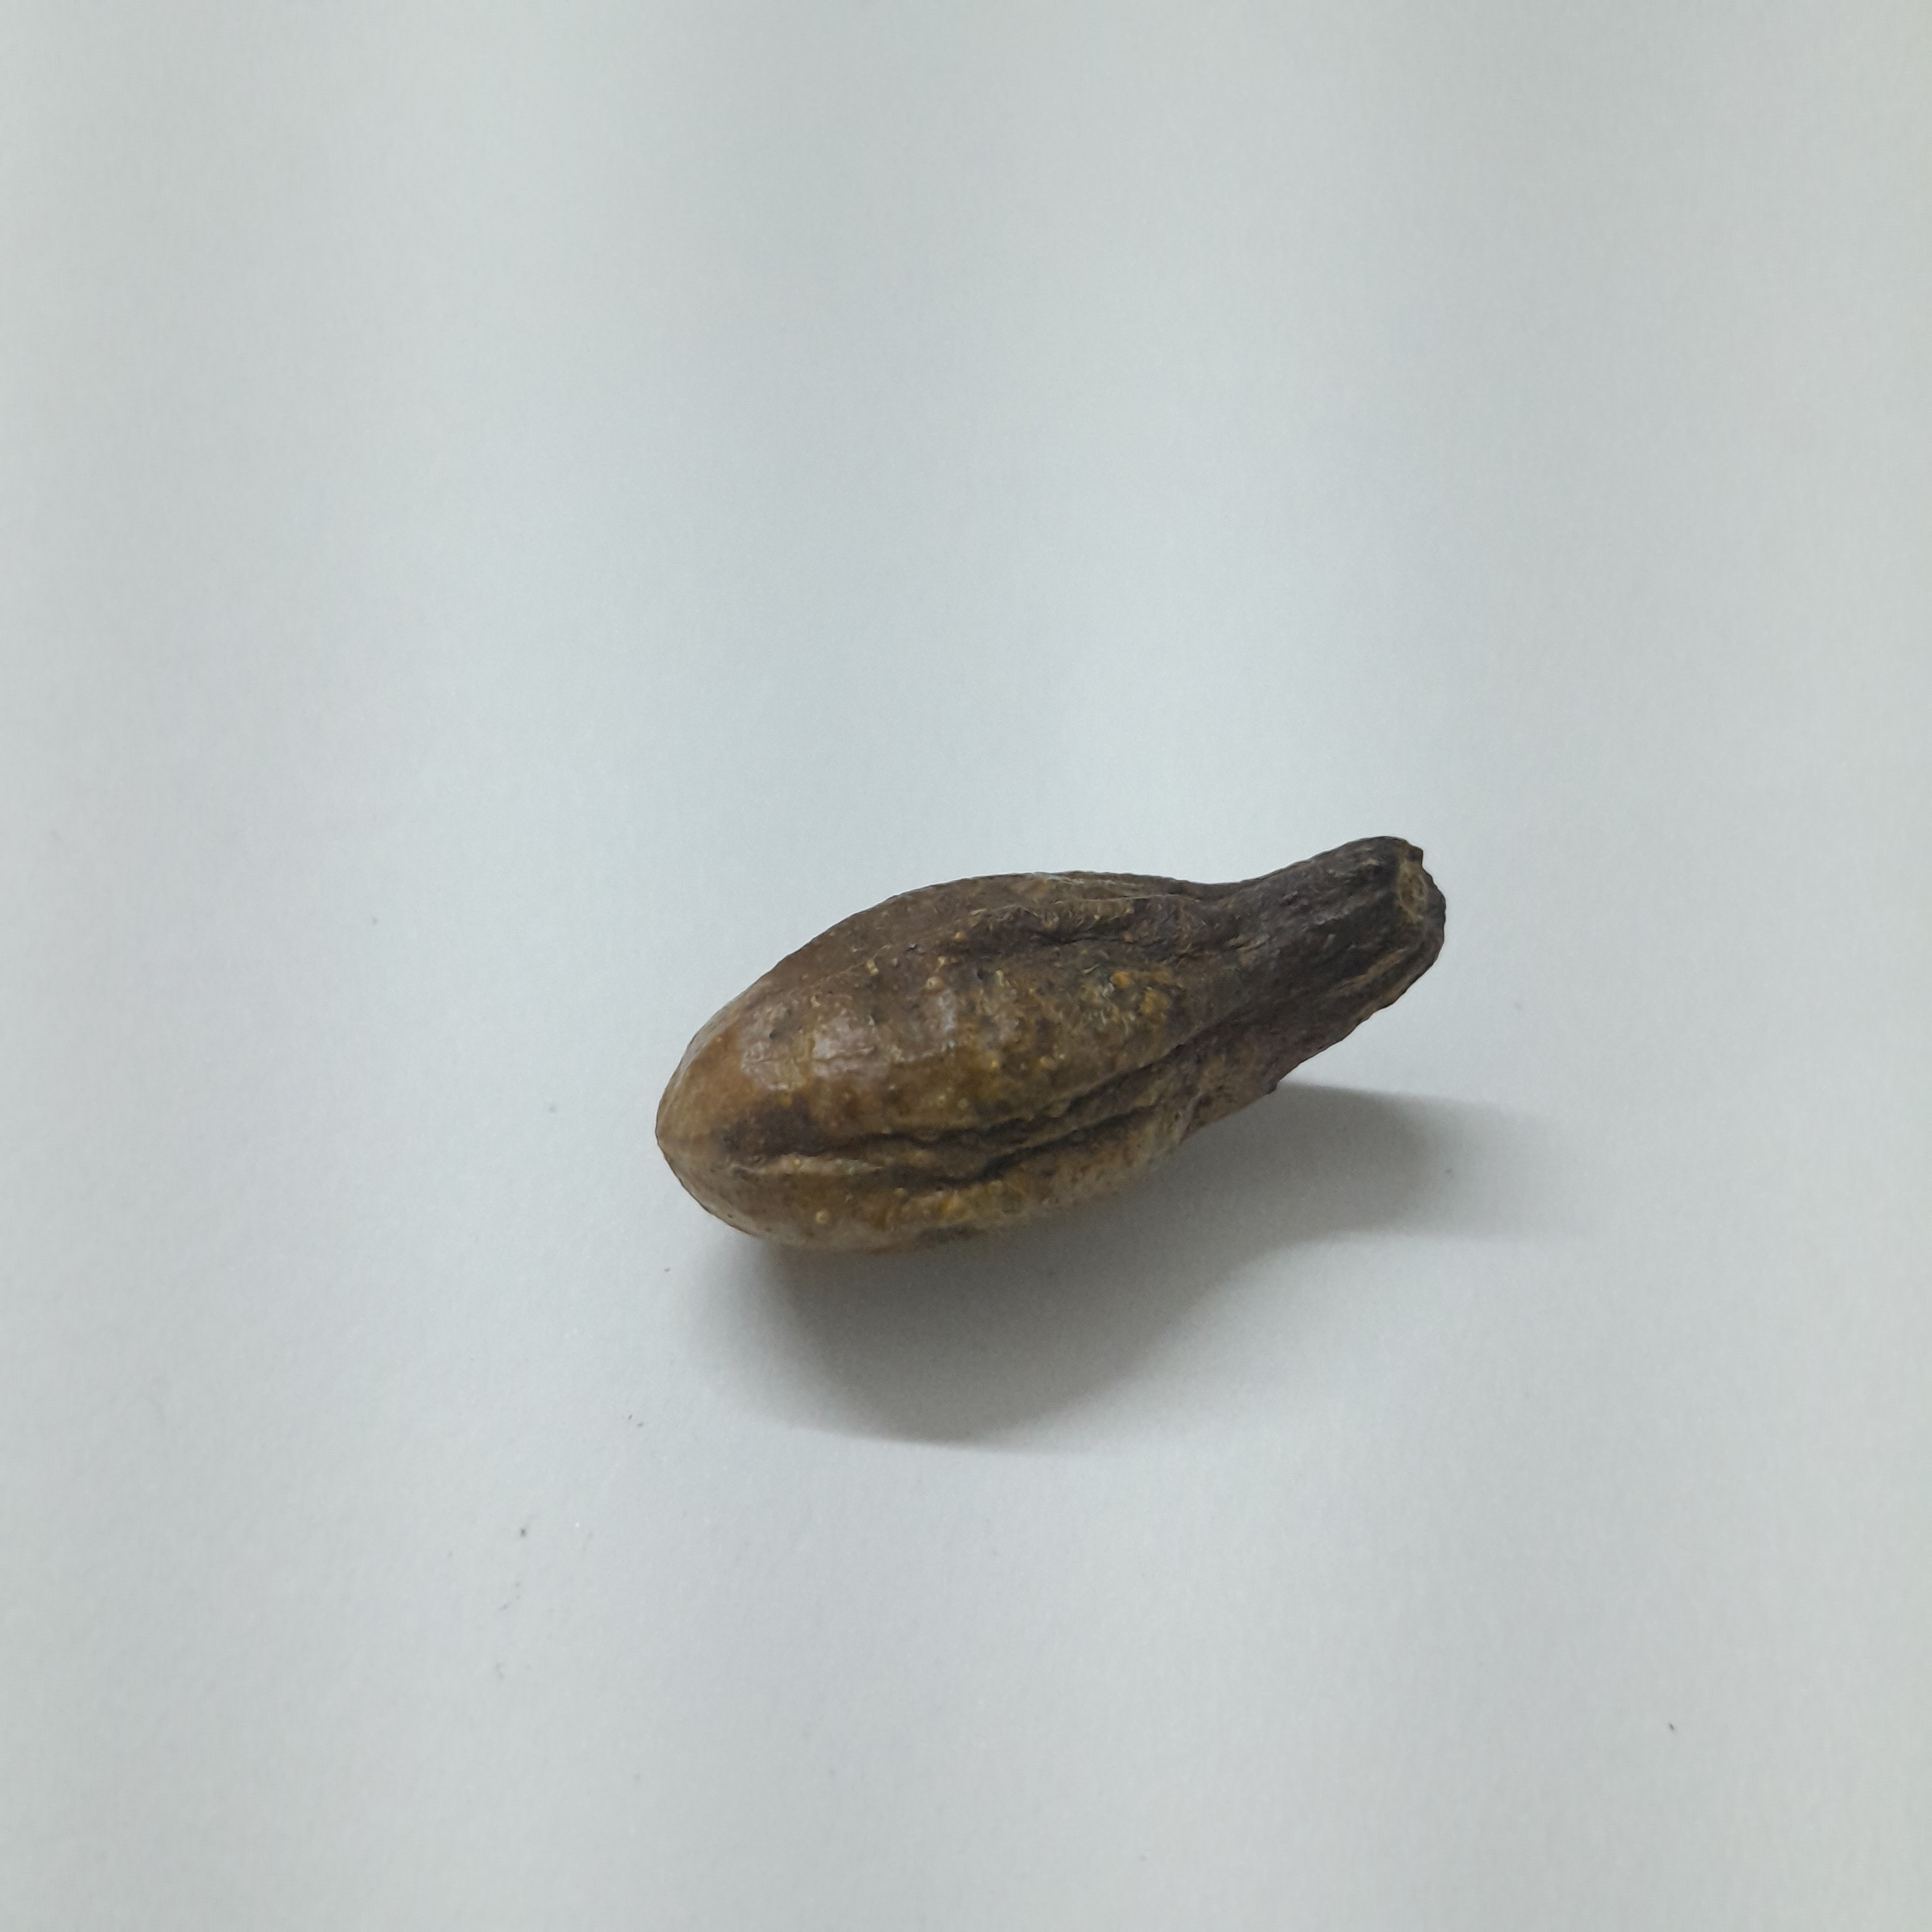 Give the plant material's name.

hirdaa
